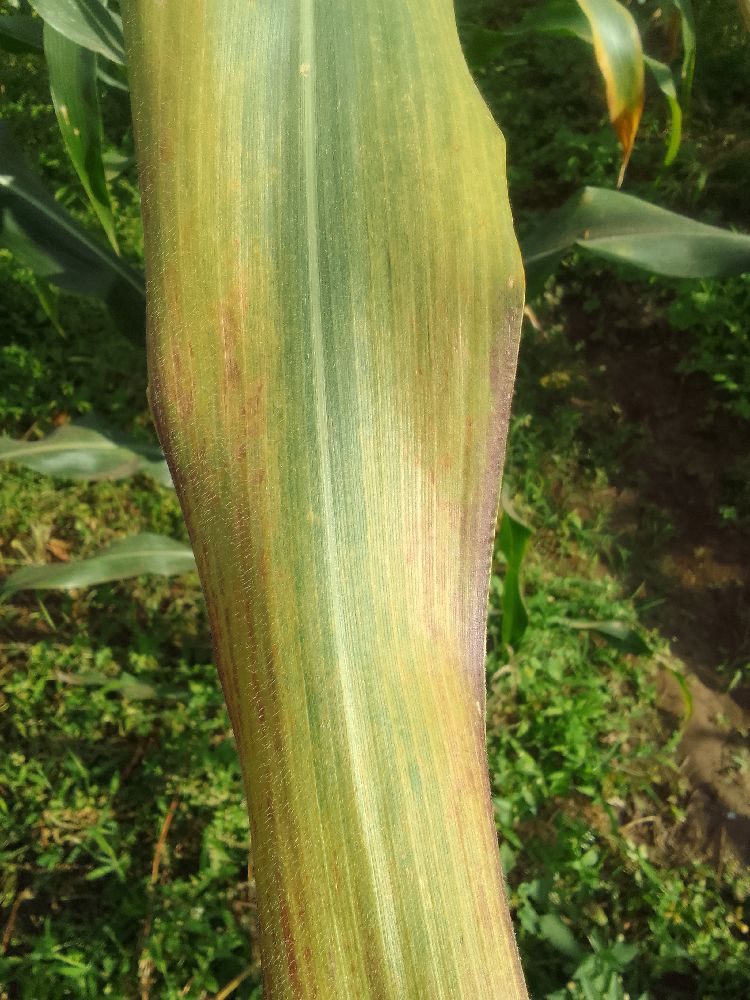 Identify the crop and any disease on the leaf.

maize, maize lethal necrosis
